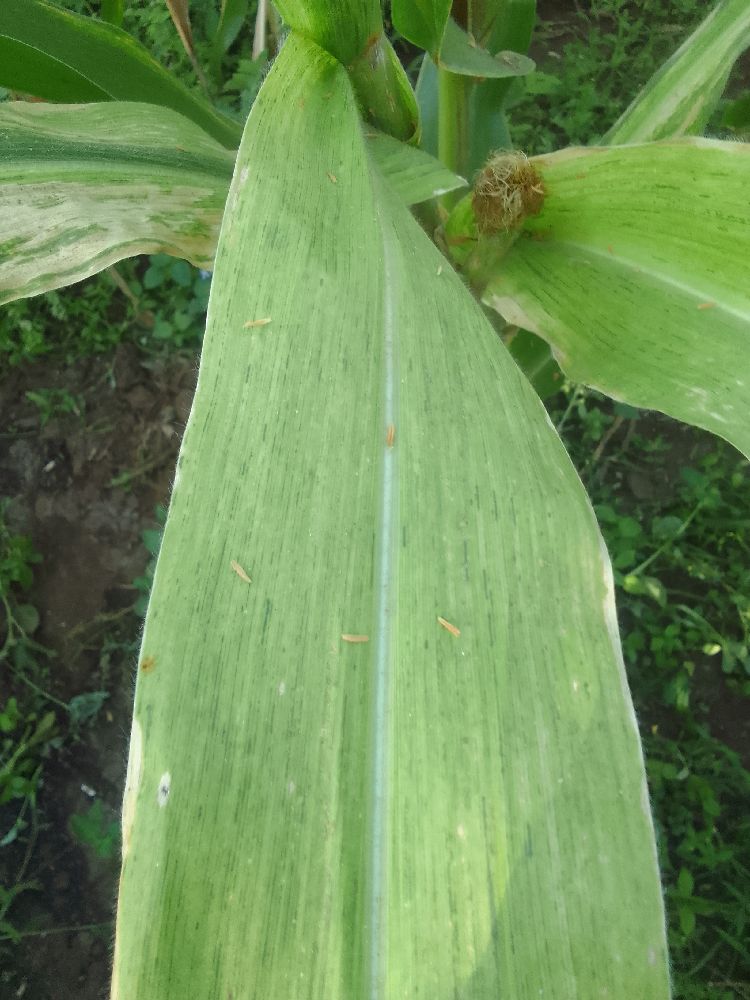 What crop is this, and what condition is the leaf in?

maize, maize lethal necrosis
